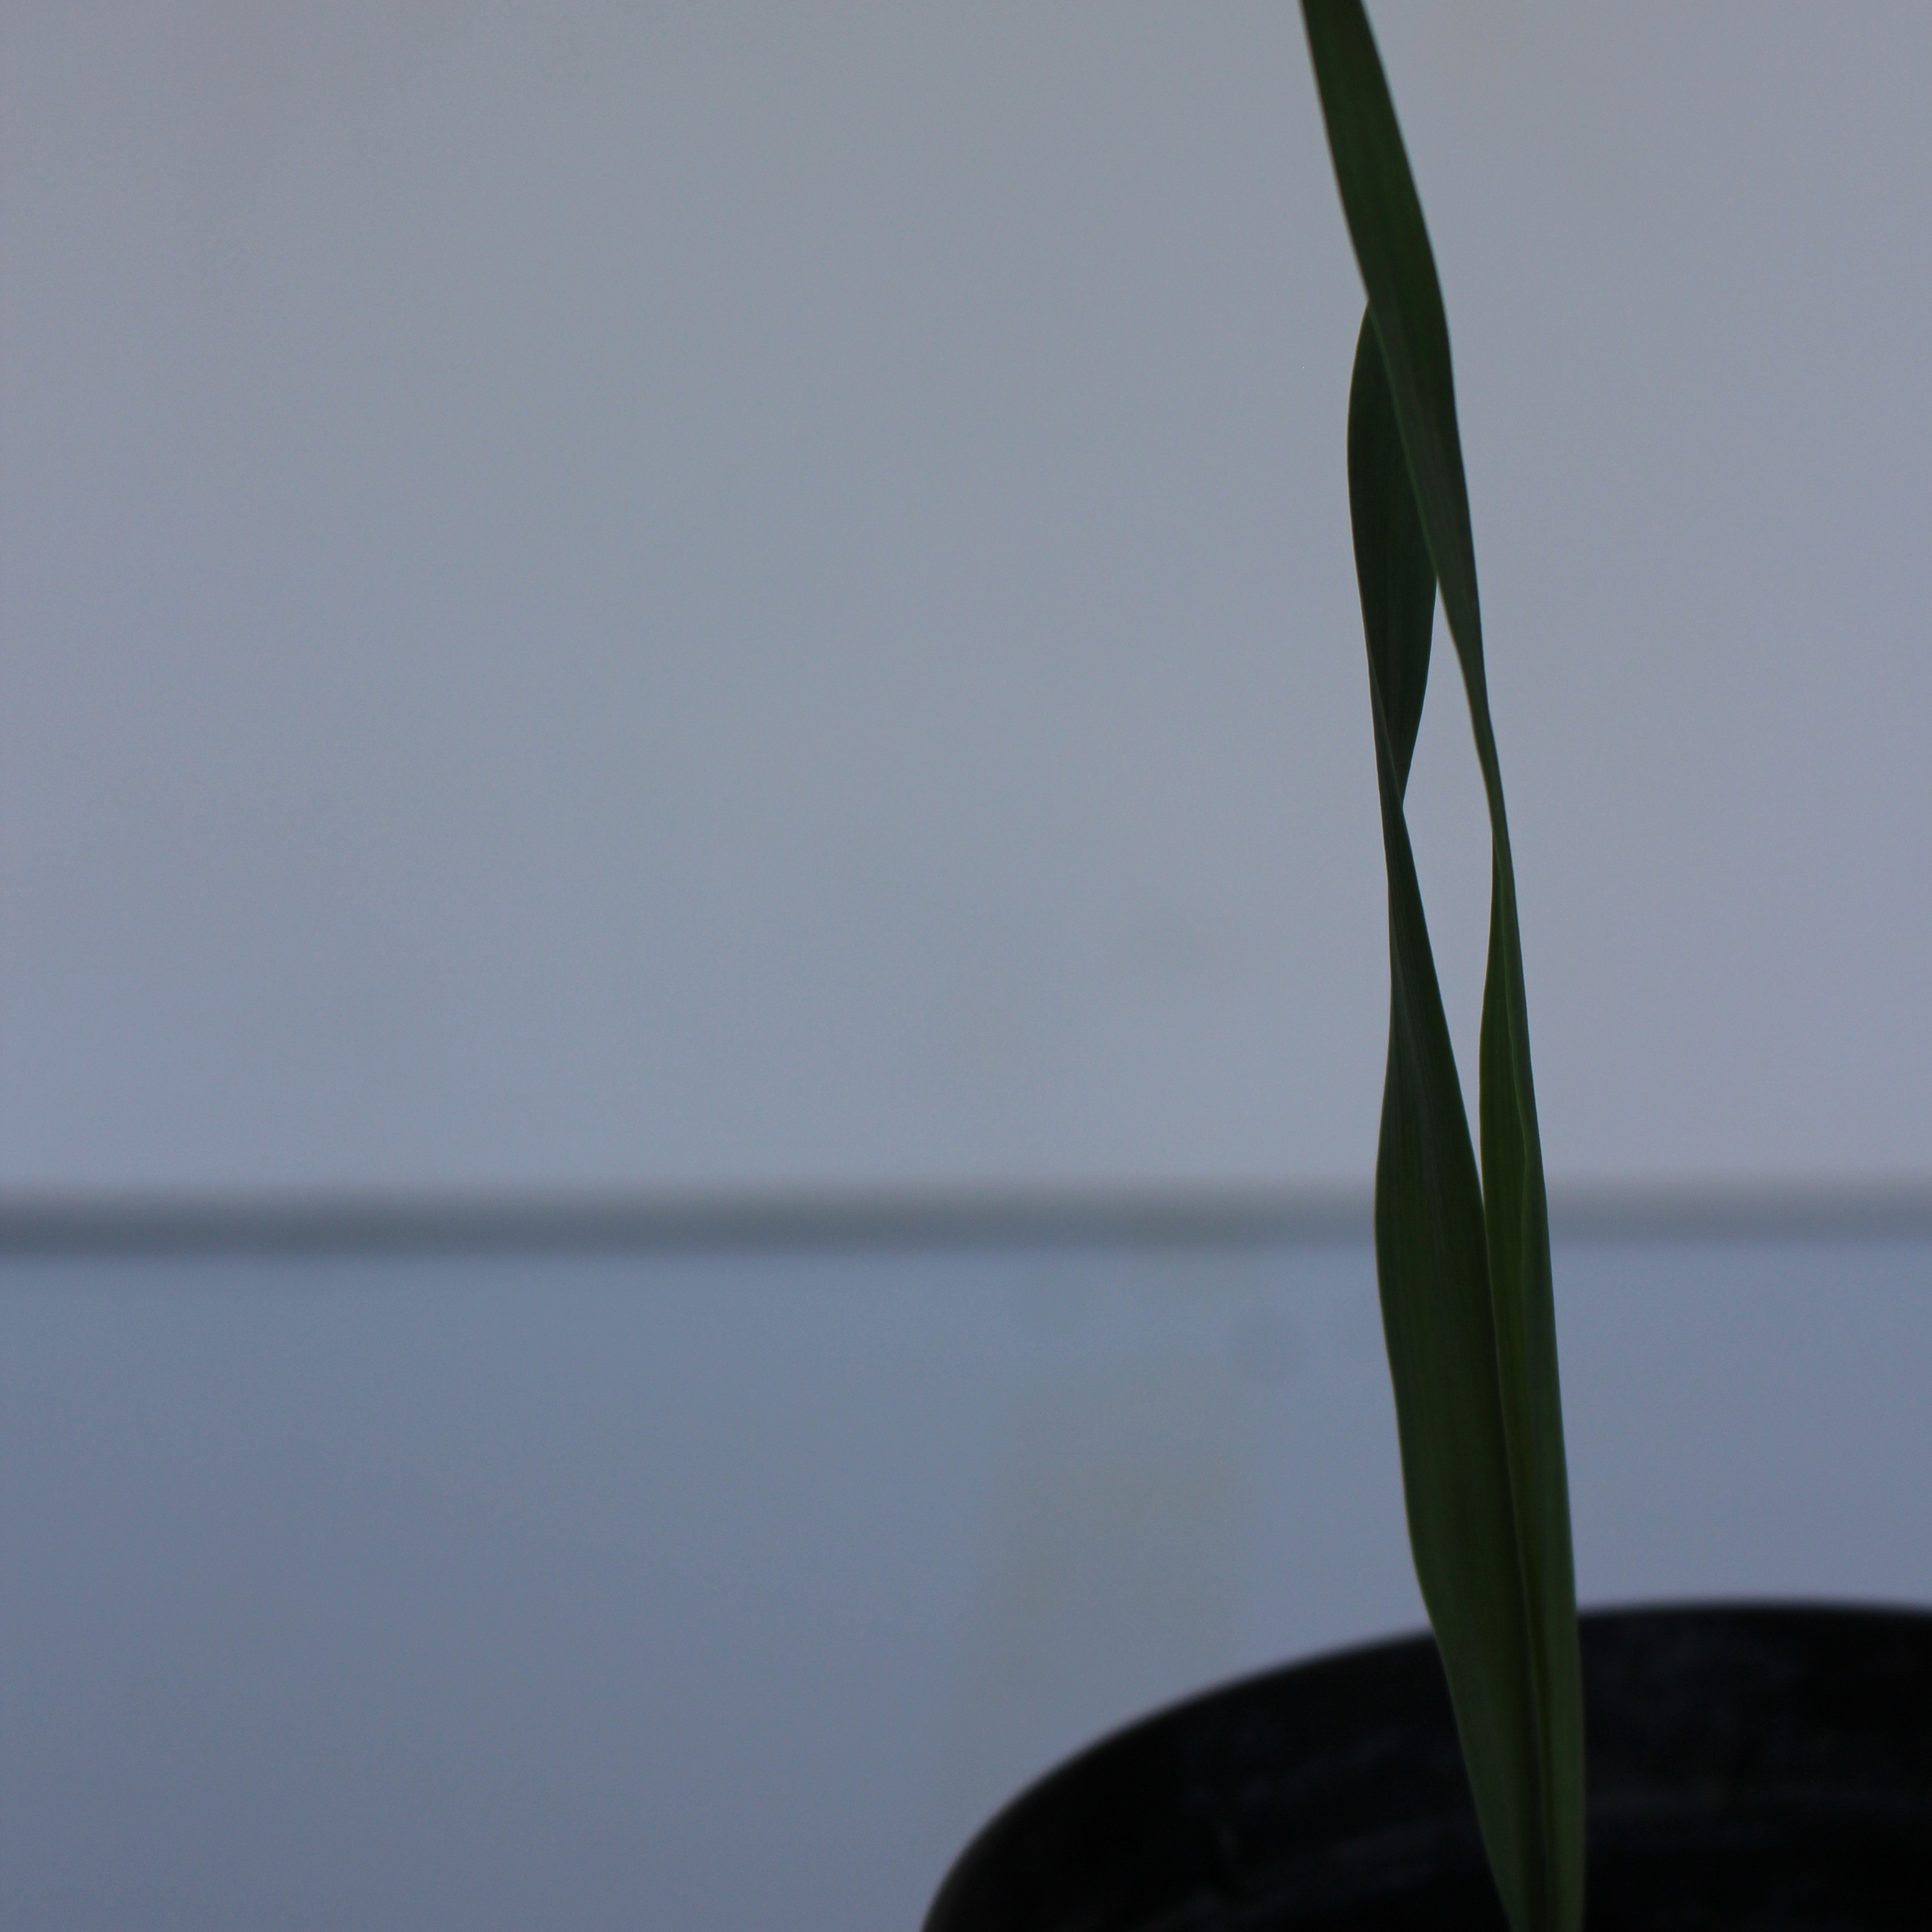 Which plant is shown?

Avena sterilis
